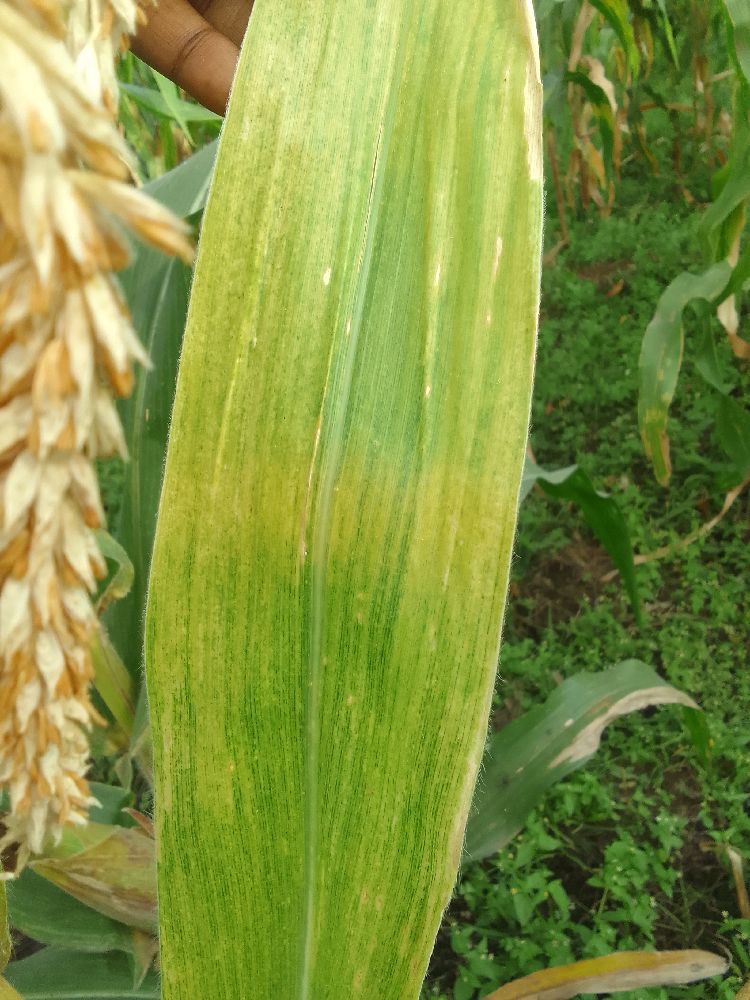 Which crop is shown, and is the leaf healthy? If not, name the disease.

maize, maize lethal necrosis
